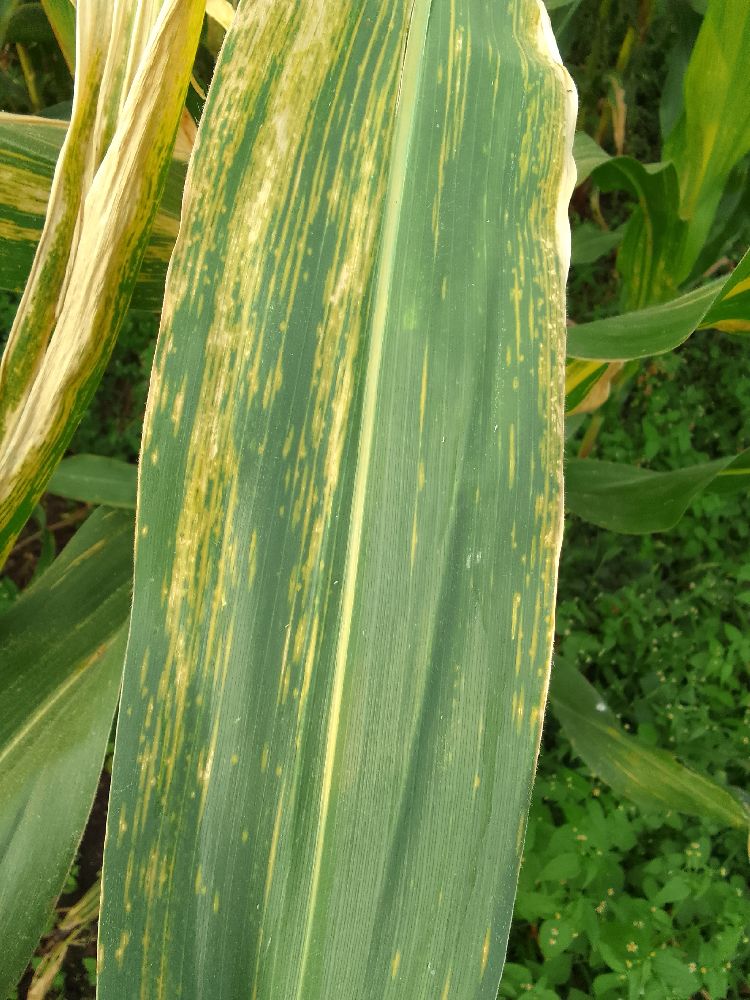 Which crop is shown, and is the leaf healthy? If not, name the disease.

maize, maize lethal necrosis
